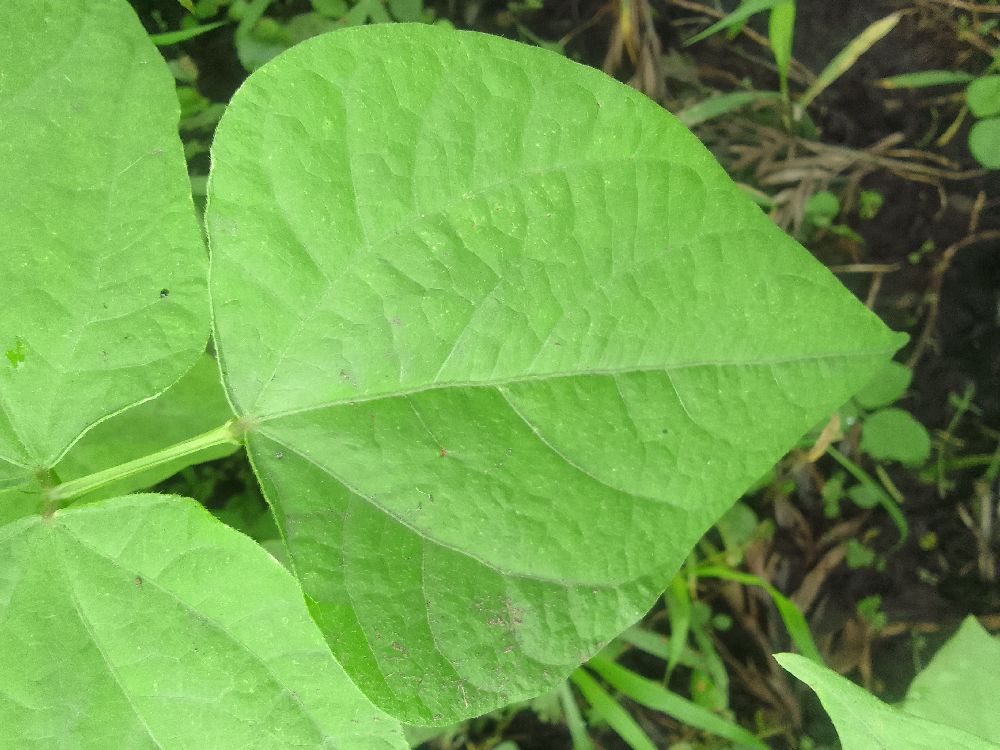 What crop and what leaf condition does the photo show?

common bean, healthy
